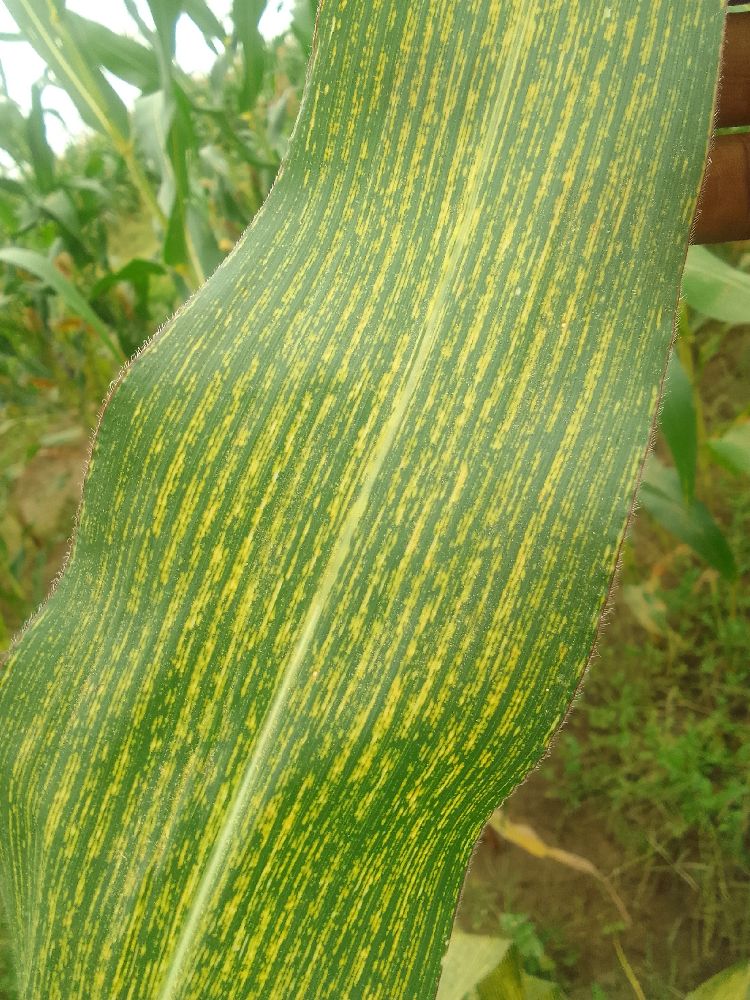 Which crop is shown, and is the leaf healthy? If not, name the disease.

maize, maize streak virus
